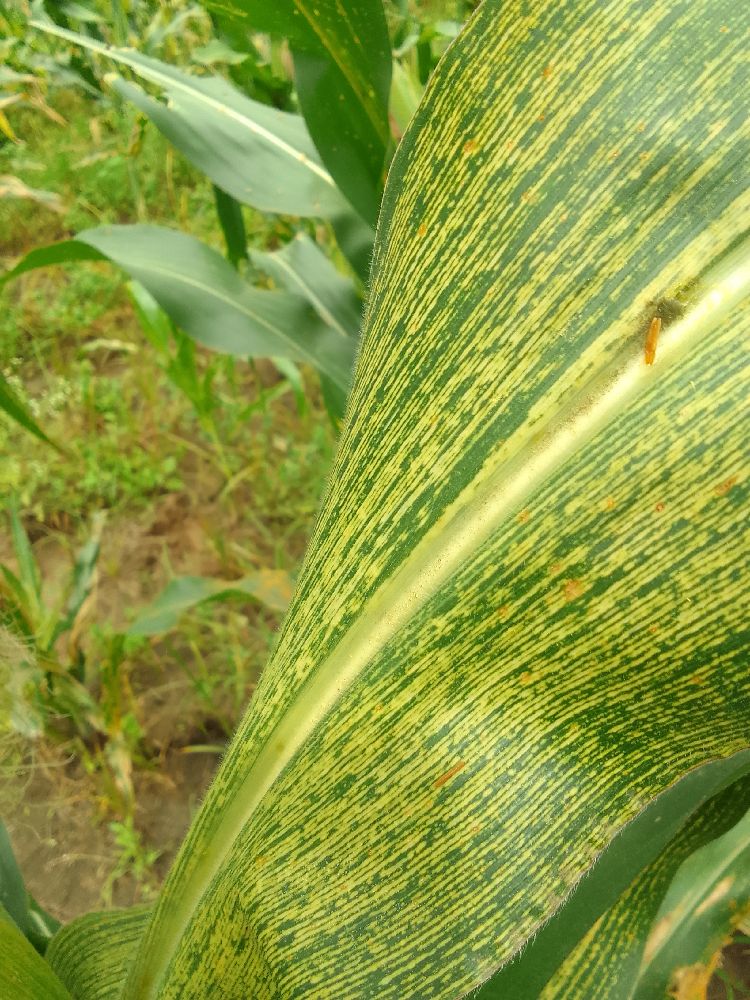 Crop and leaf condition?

maize, maize streak virus
